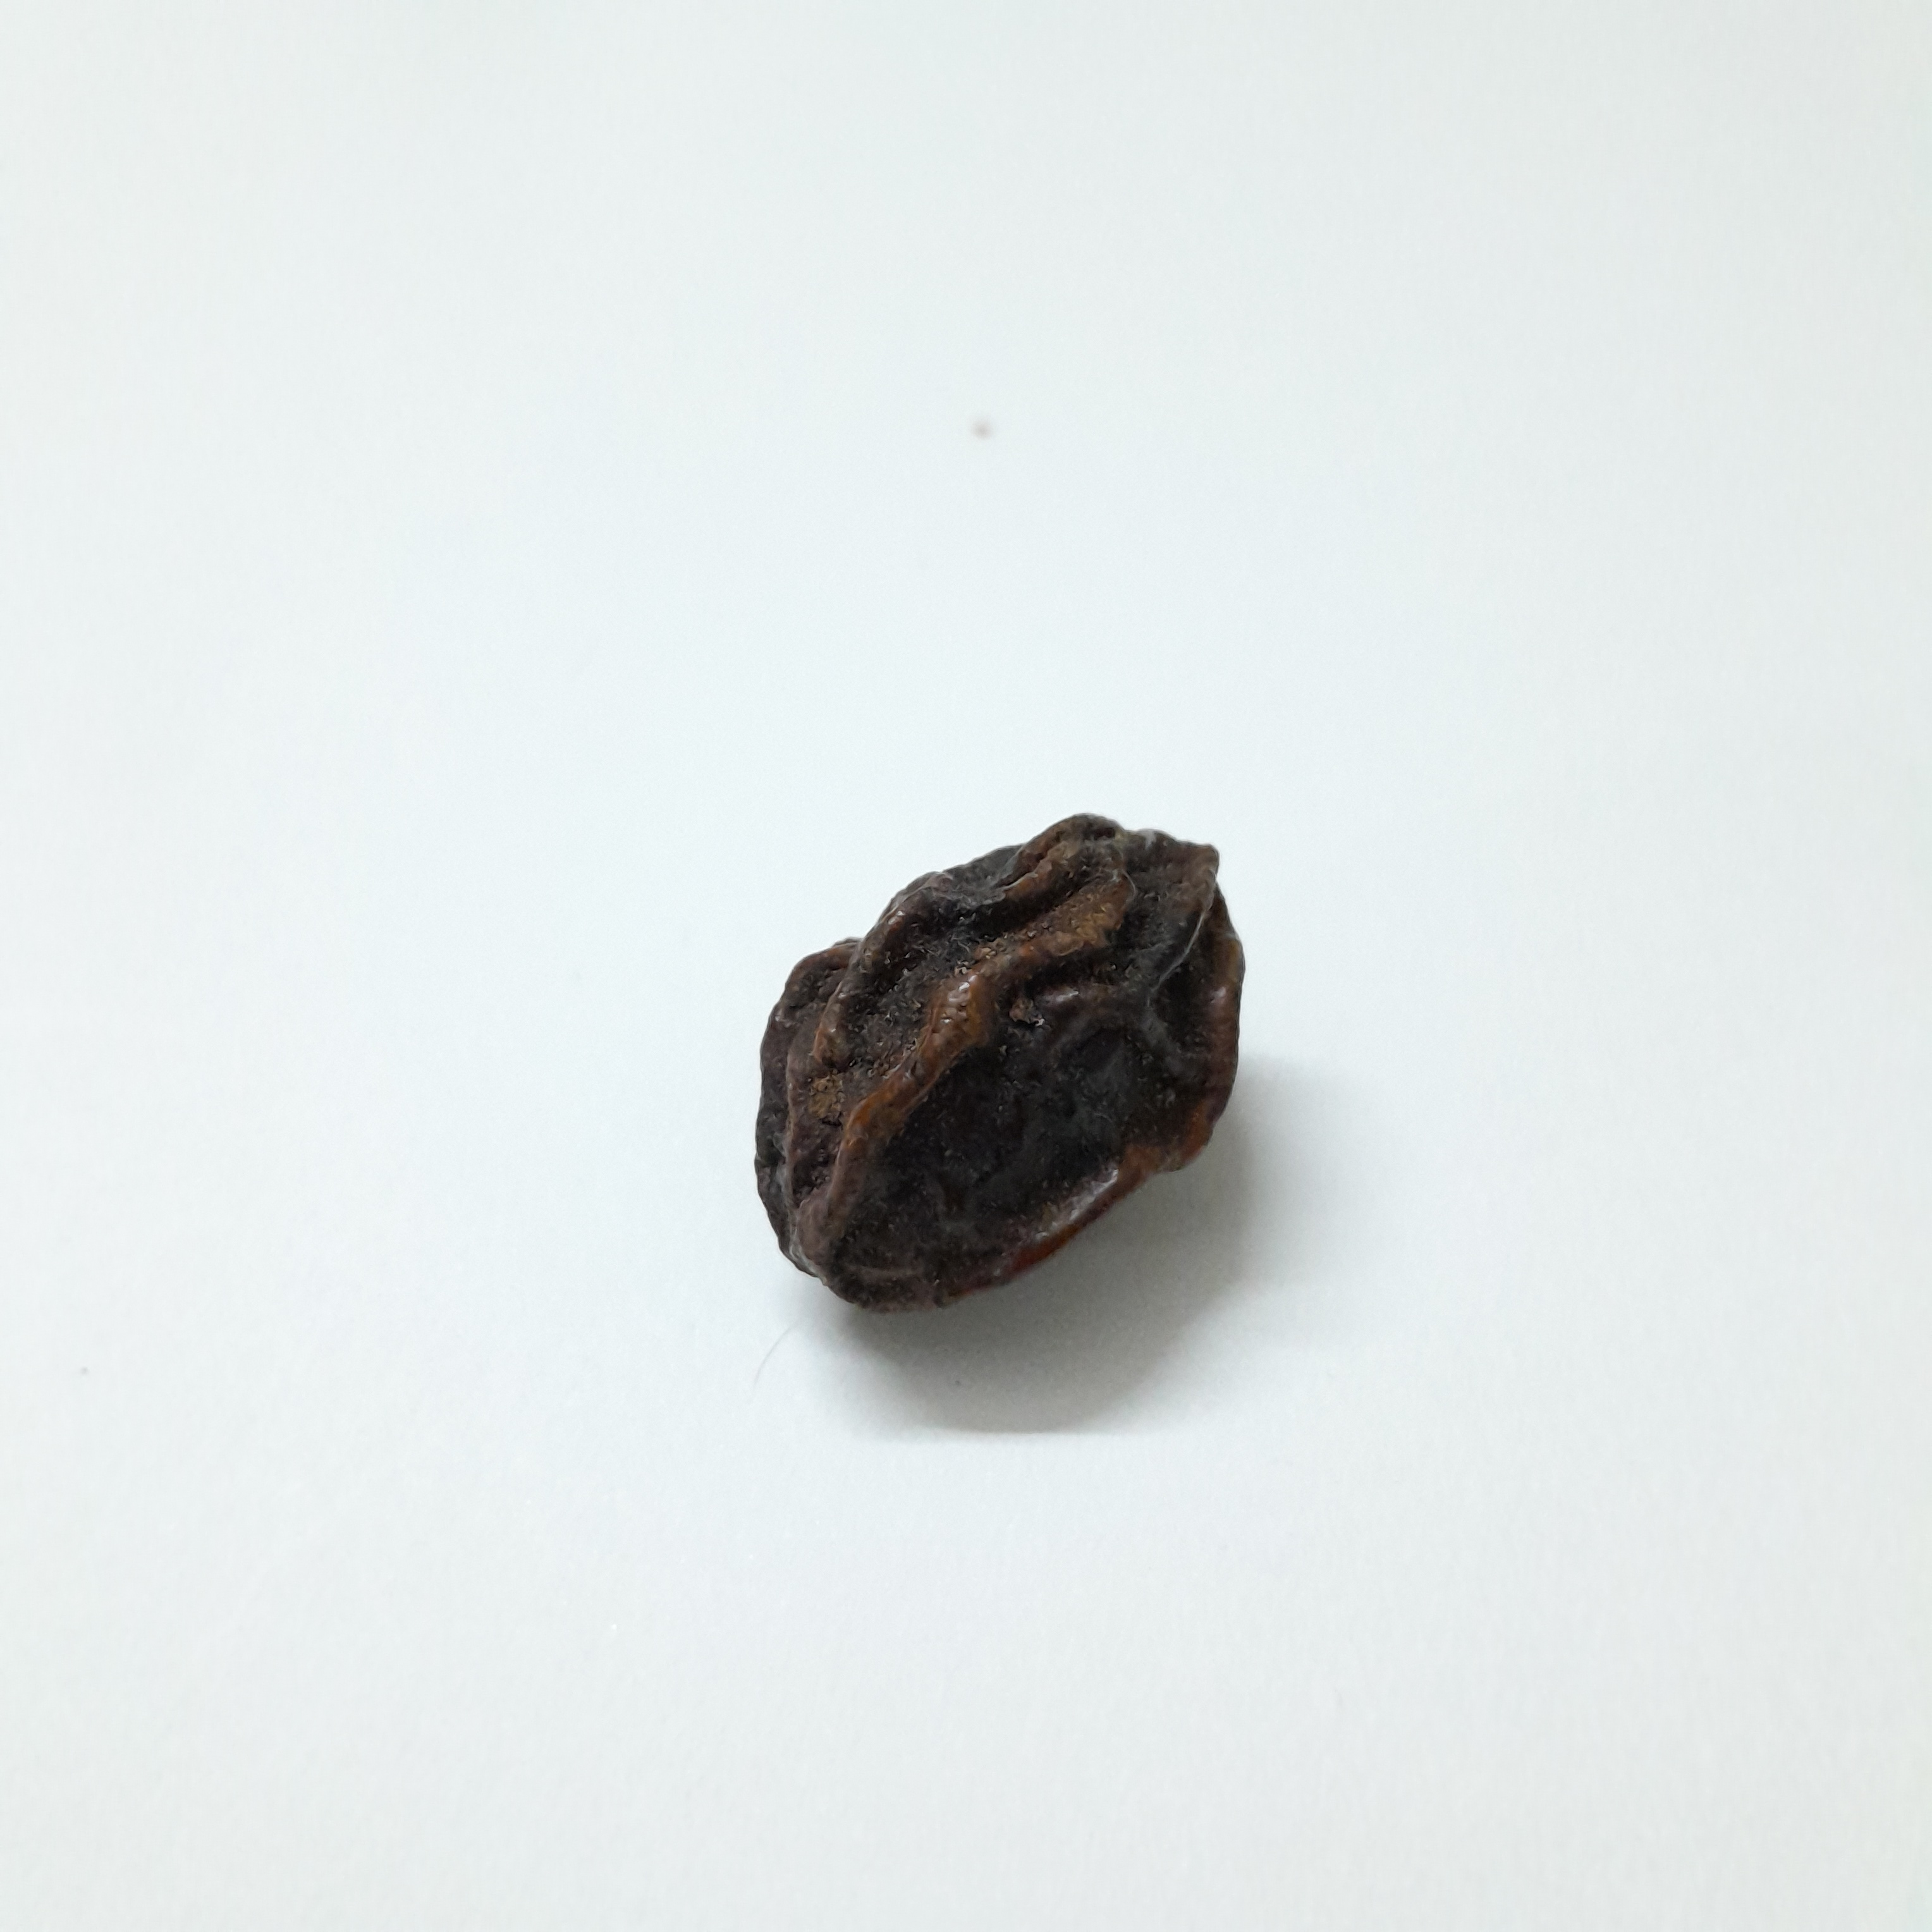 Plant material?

kadukharik
